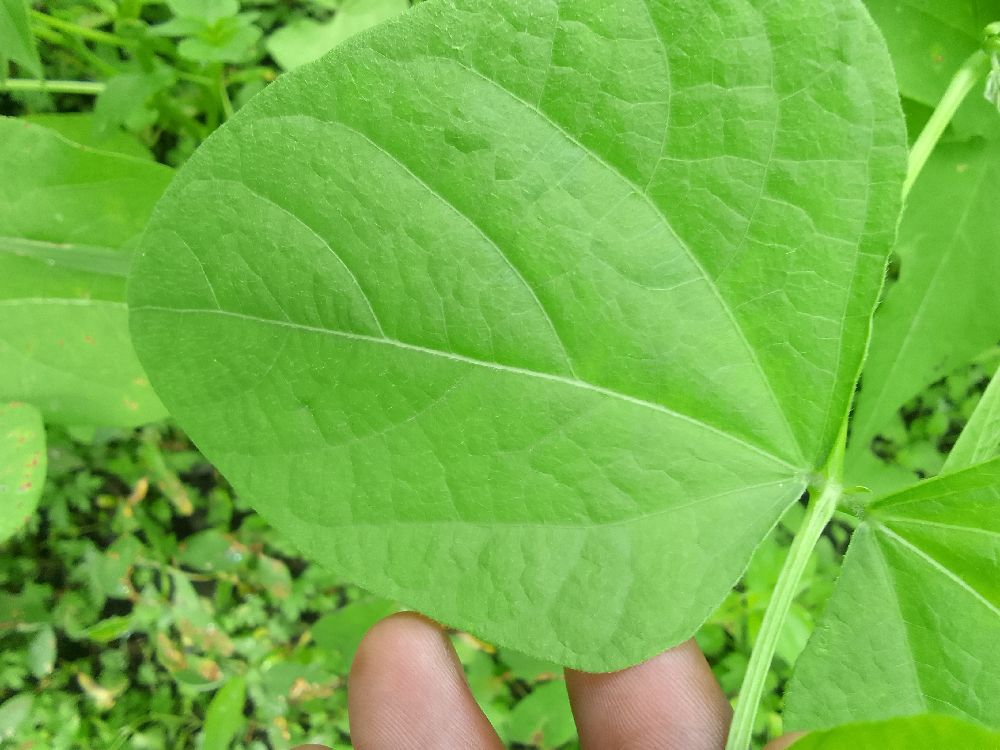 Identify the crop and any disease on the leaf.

common bean, healthy
